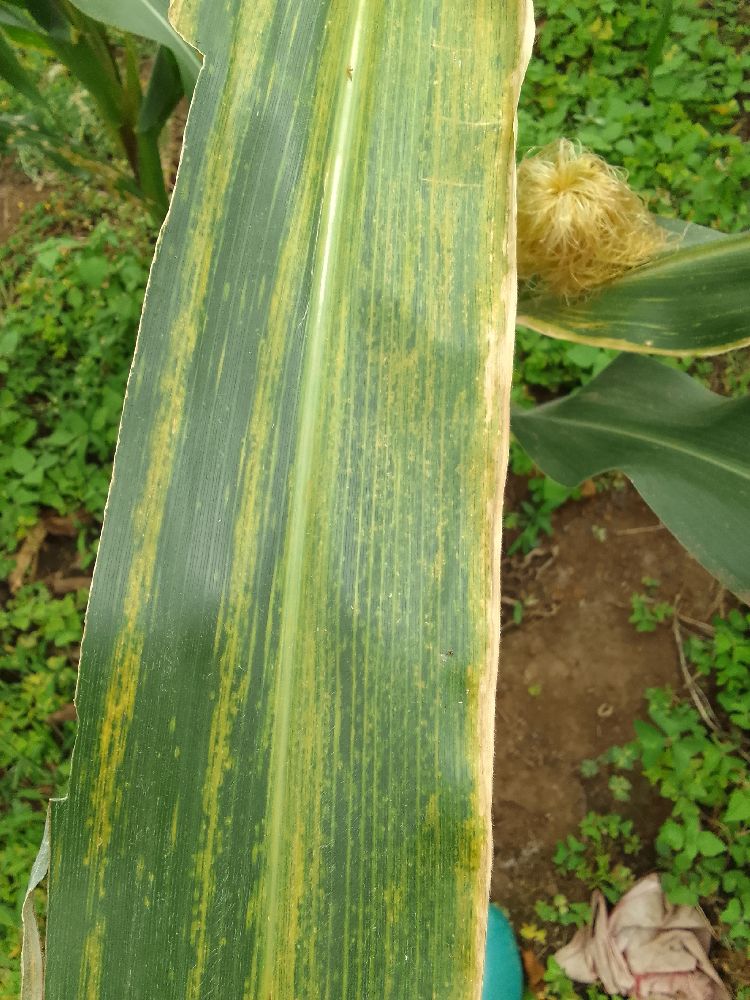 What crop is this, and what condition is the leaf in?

maize, maize lethal necrosis
